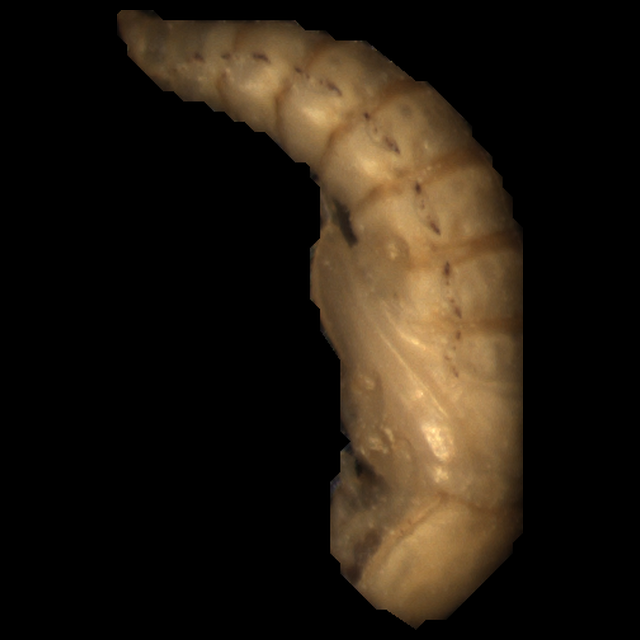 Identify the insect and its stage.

mealworm pupa
